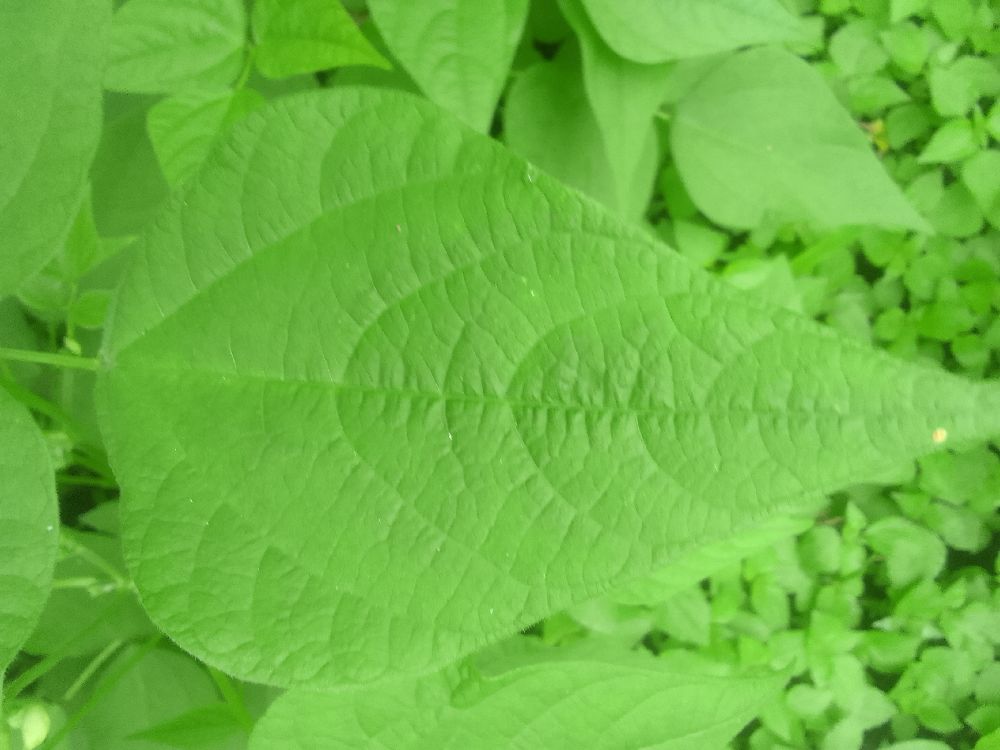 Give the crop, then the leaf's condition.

common bean, healthy
